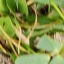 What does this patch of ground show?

unstructured weed
